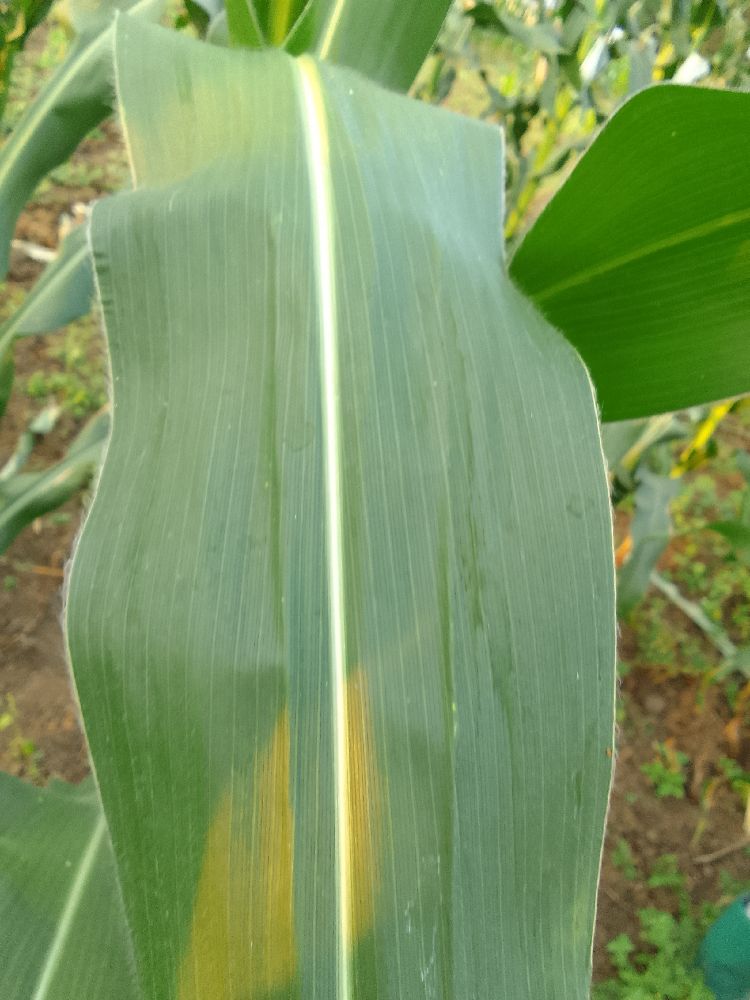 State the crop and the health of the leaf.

maize, healthy
